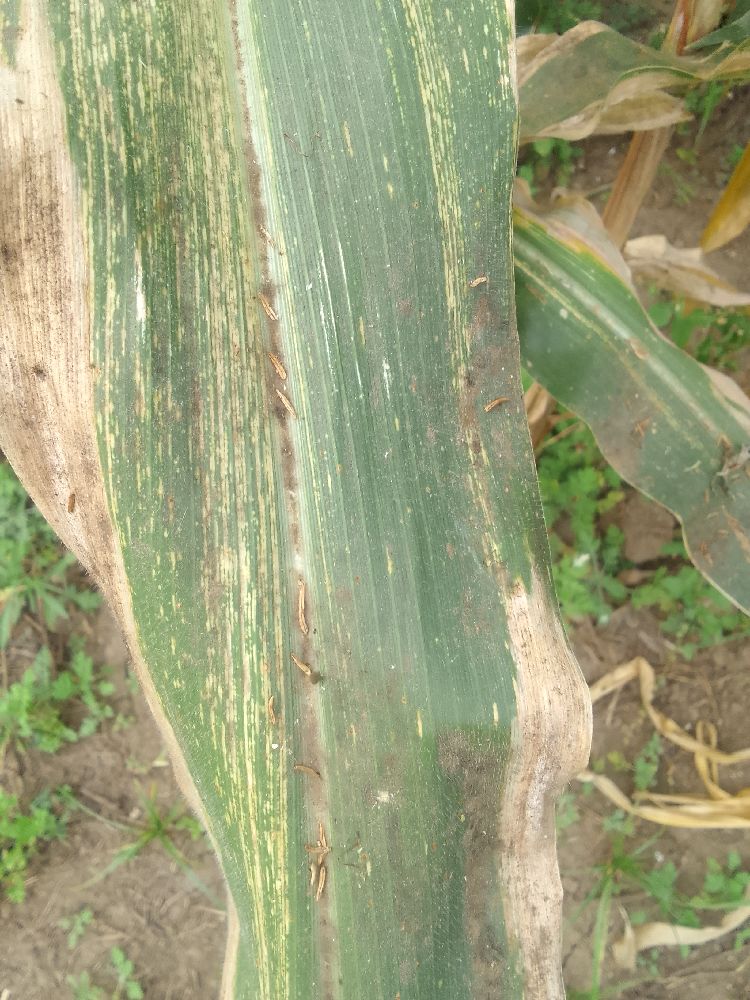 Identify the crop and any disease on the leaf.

maize, maize streak virus
